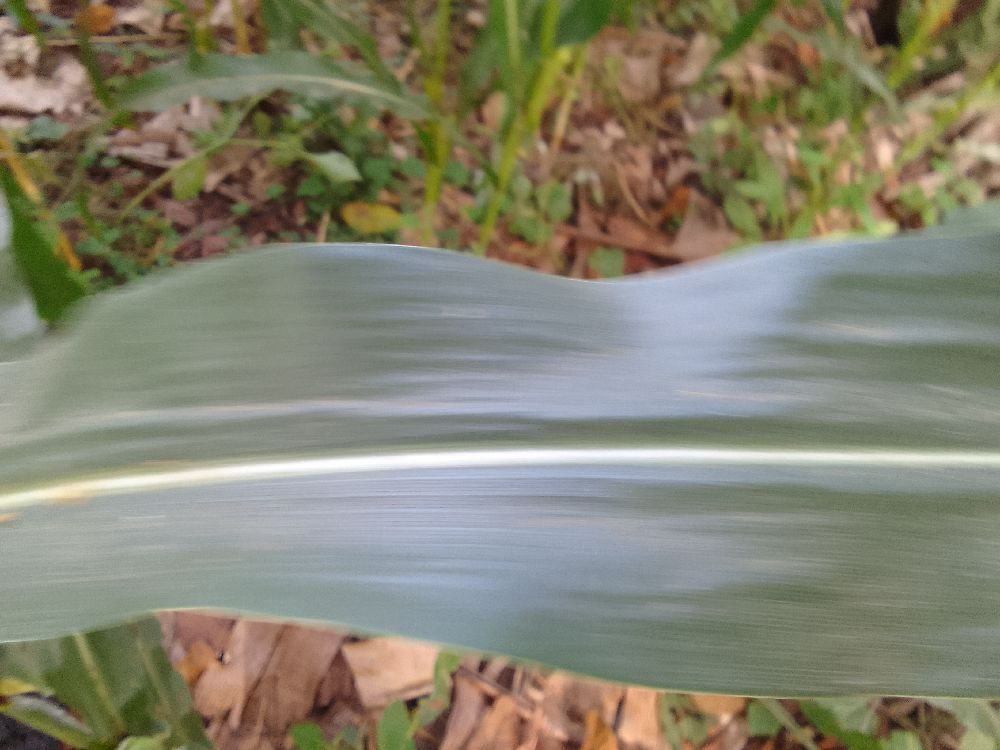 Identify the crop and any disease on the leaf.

maize, healthy
